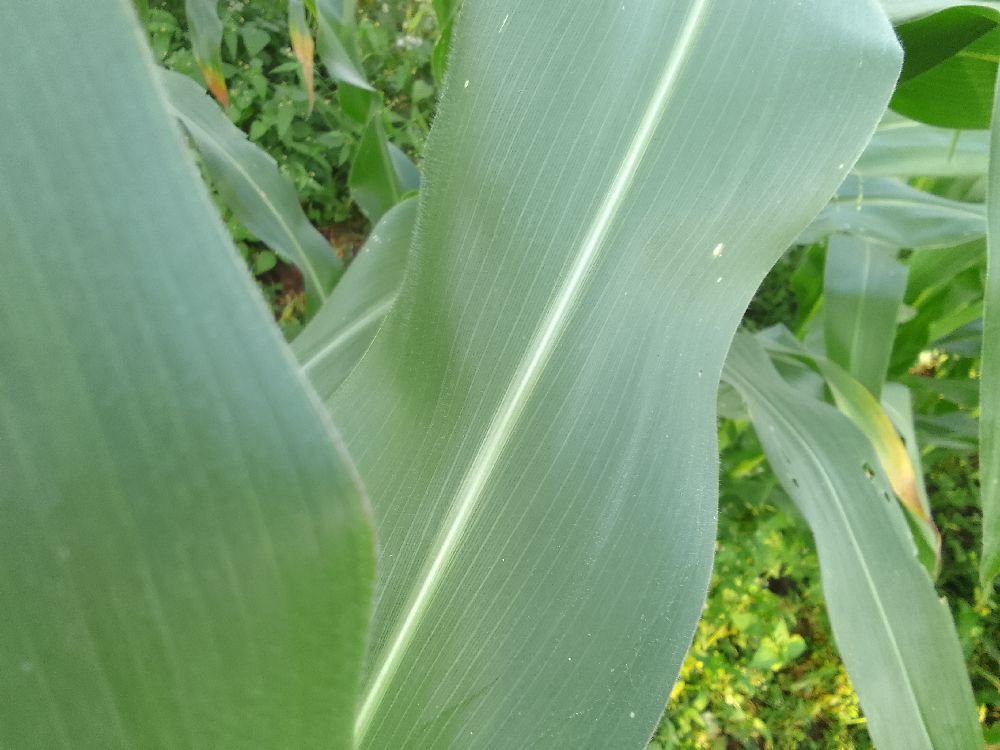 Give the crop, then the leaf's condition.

maize, healthy
